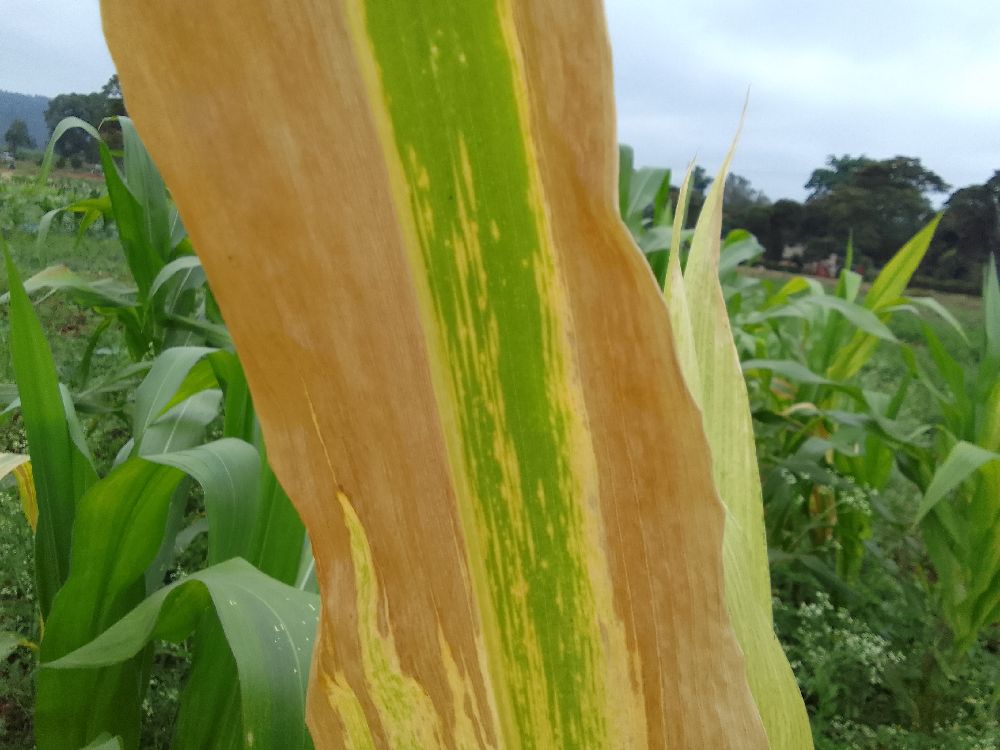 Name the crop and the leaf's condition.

maize, maize lethal necrosis
